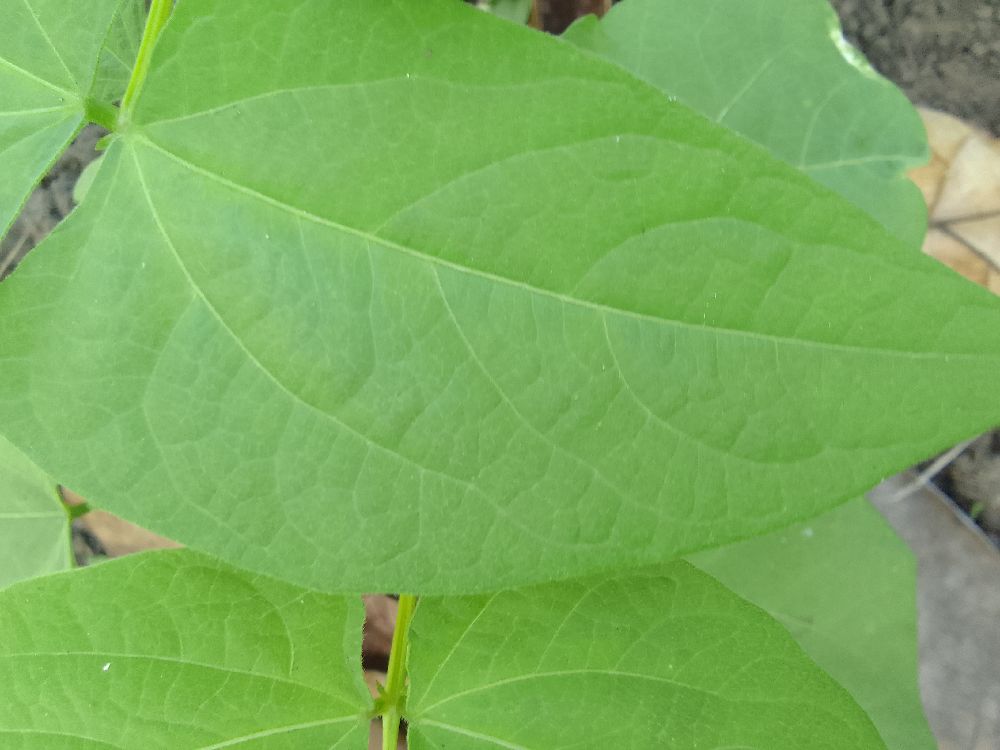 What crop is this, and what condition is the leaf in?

common bean, healthy
